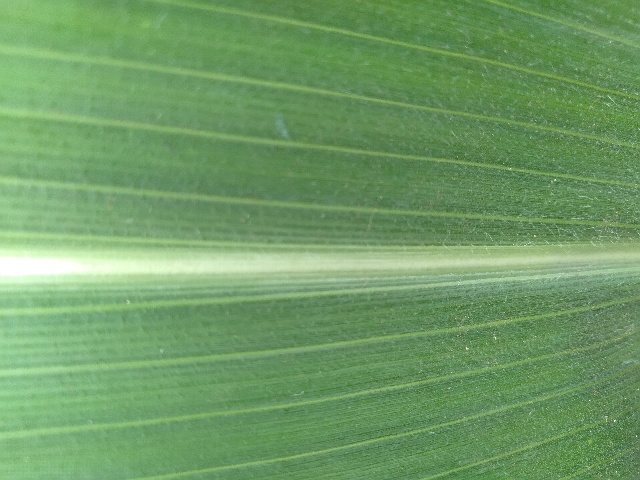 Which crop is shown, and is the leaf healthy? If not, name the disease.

maize, healthy
